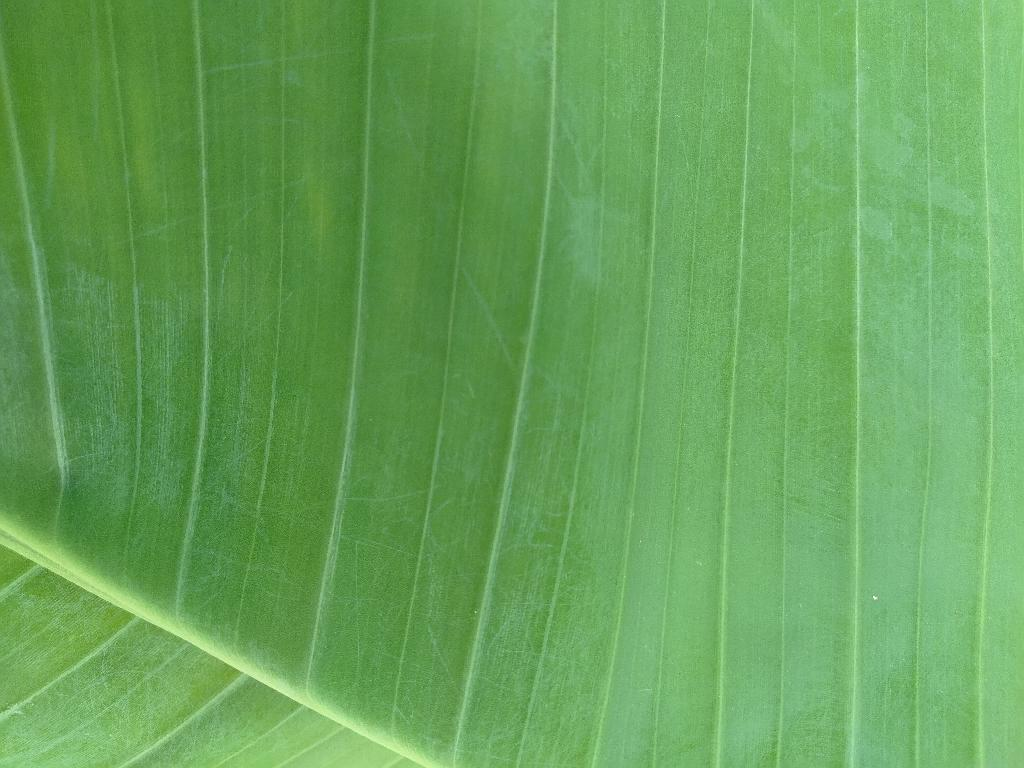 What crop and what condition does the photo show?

banana, healthy
